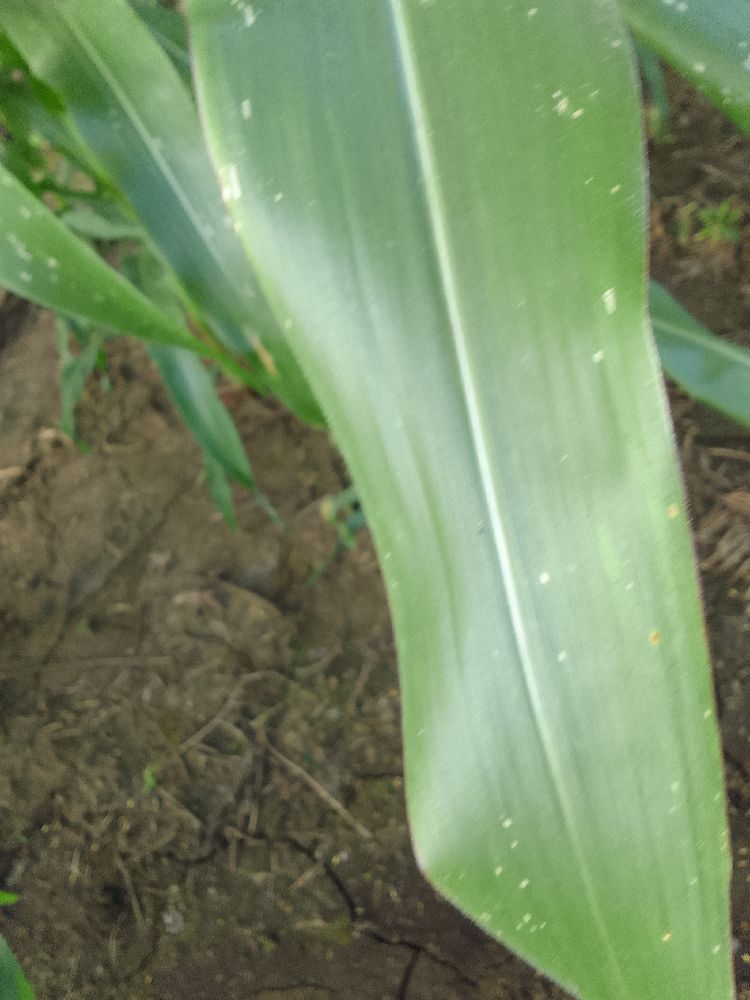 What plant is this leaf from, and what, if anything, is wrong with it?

maize, healthy
